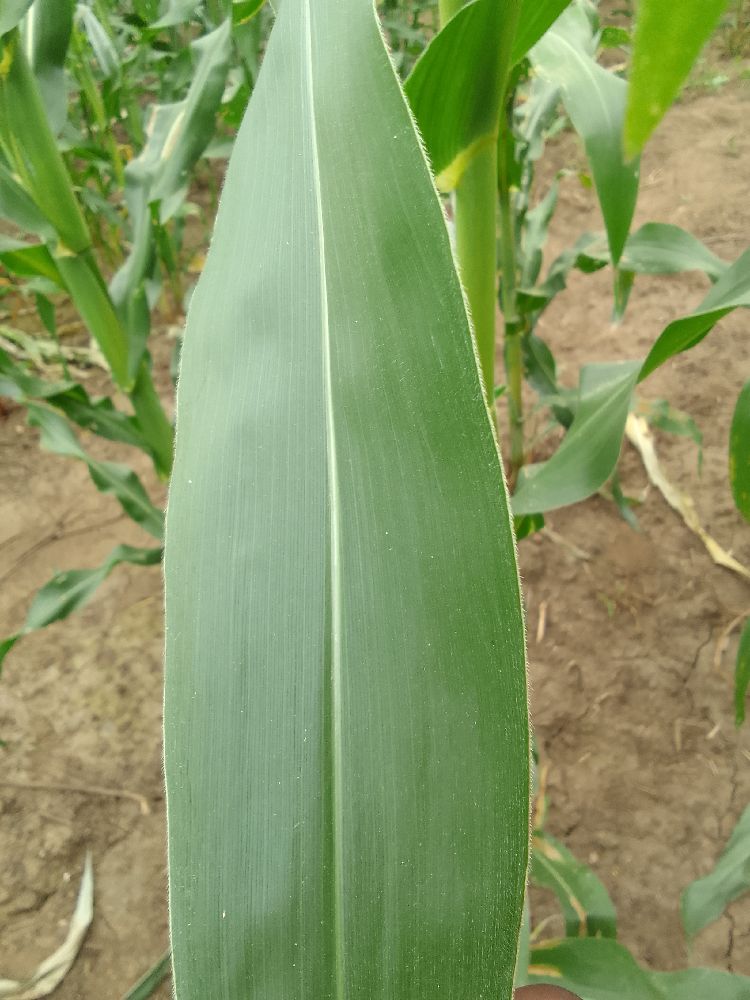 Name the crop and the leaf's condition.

maize, healthy
